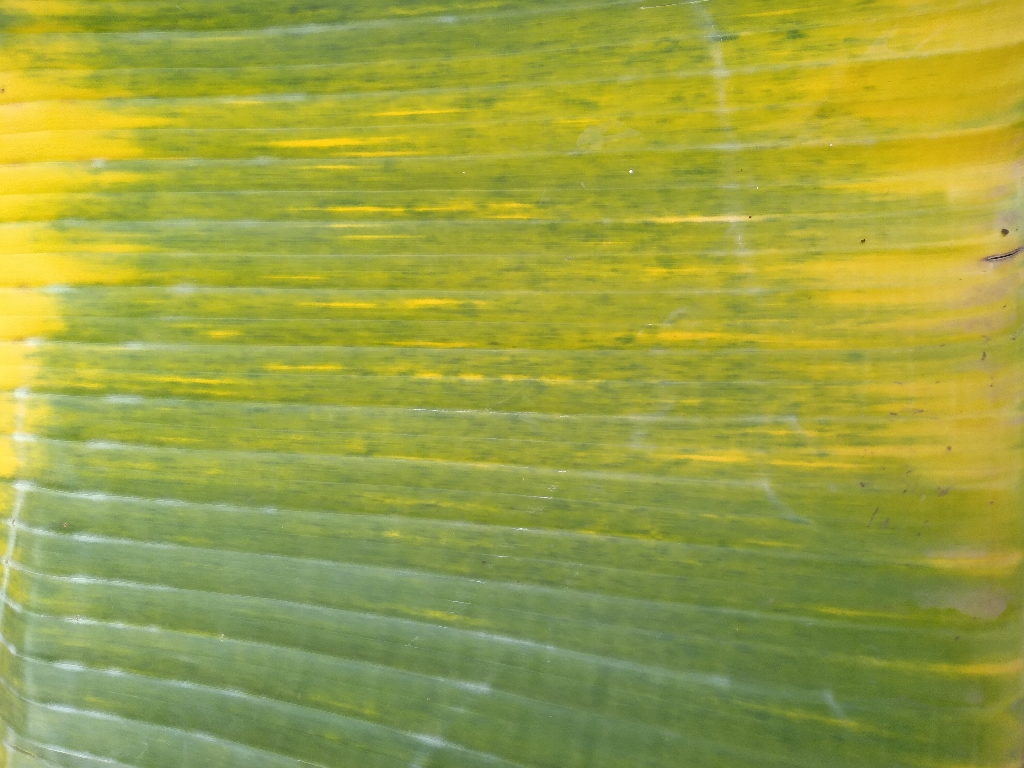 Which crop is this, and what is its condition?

banana, fusarium wilt race 1
